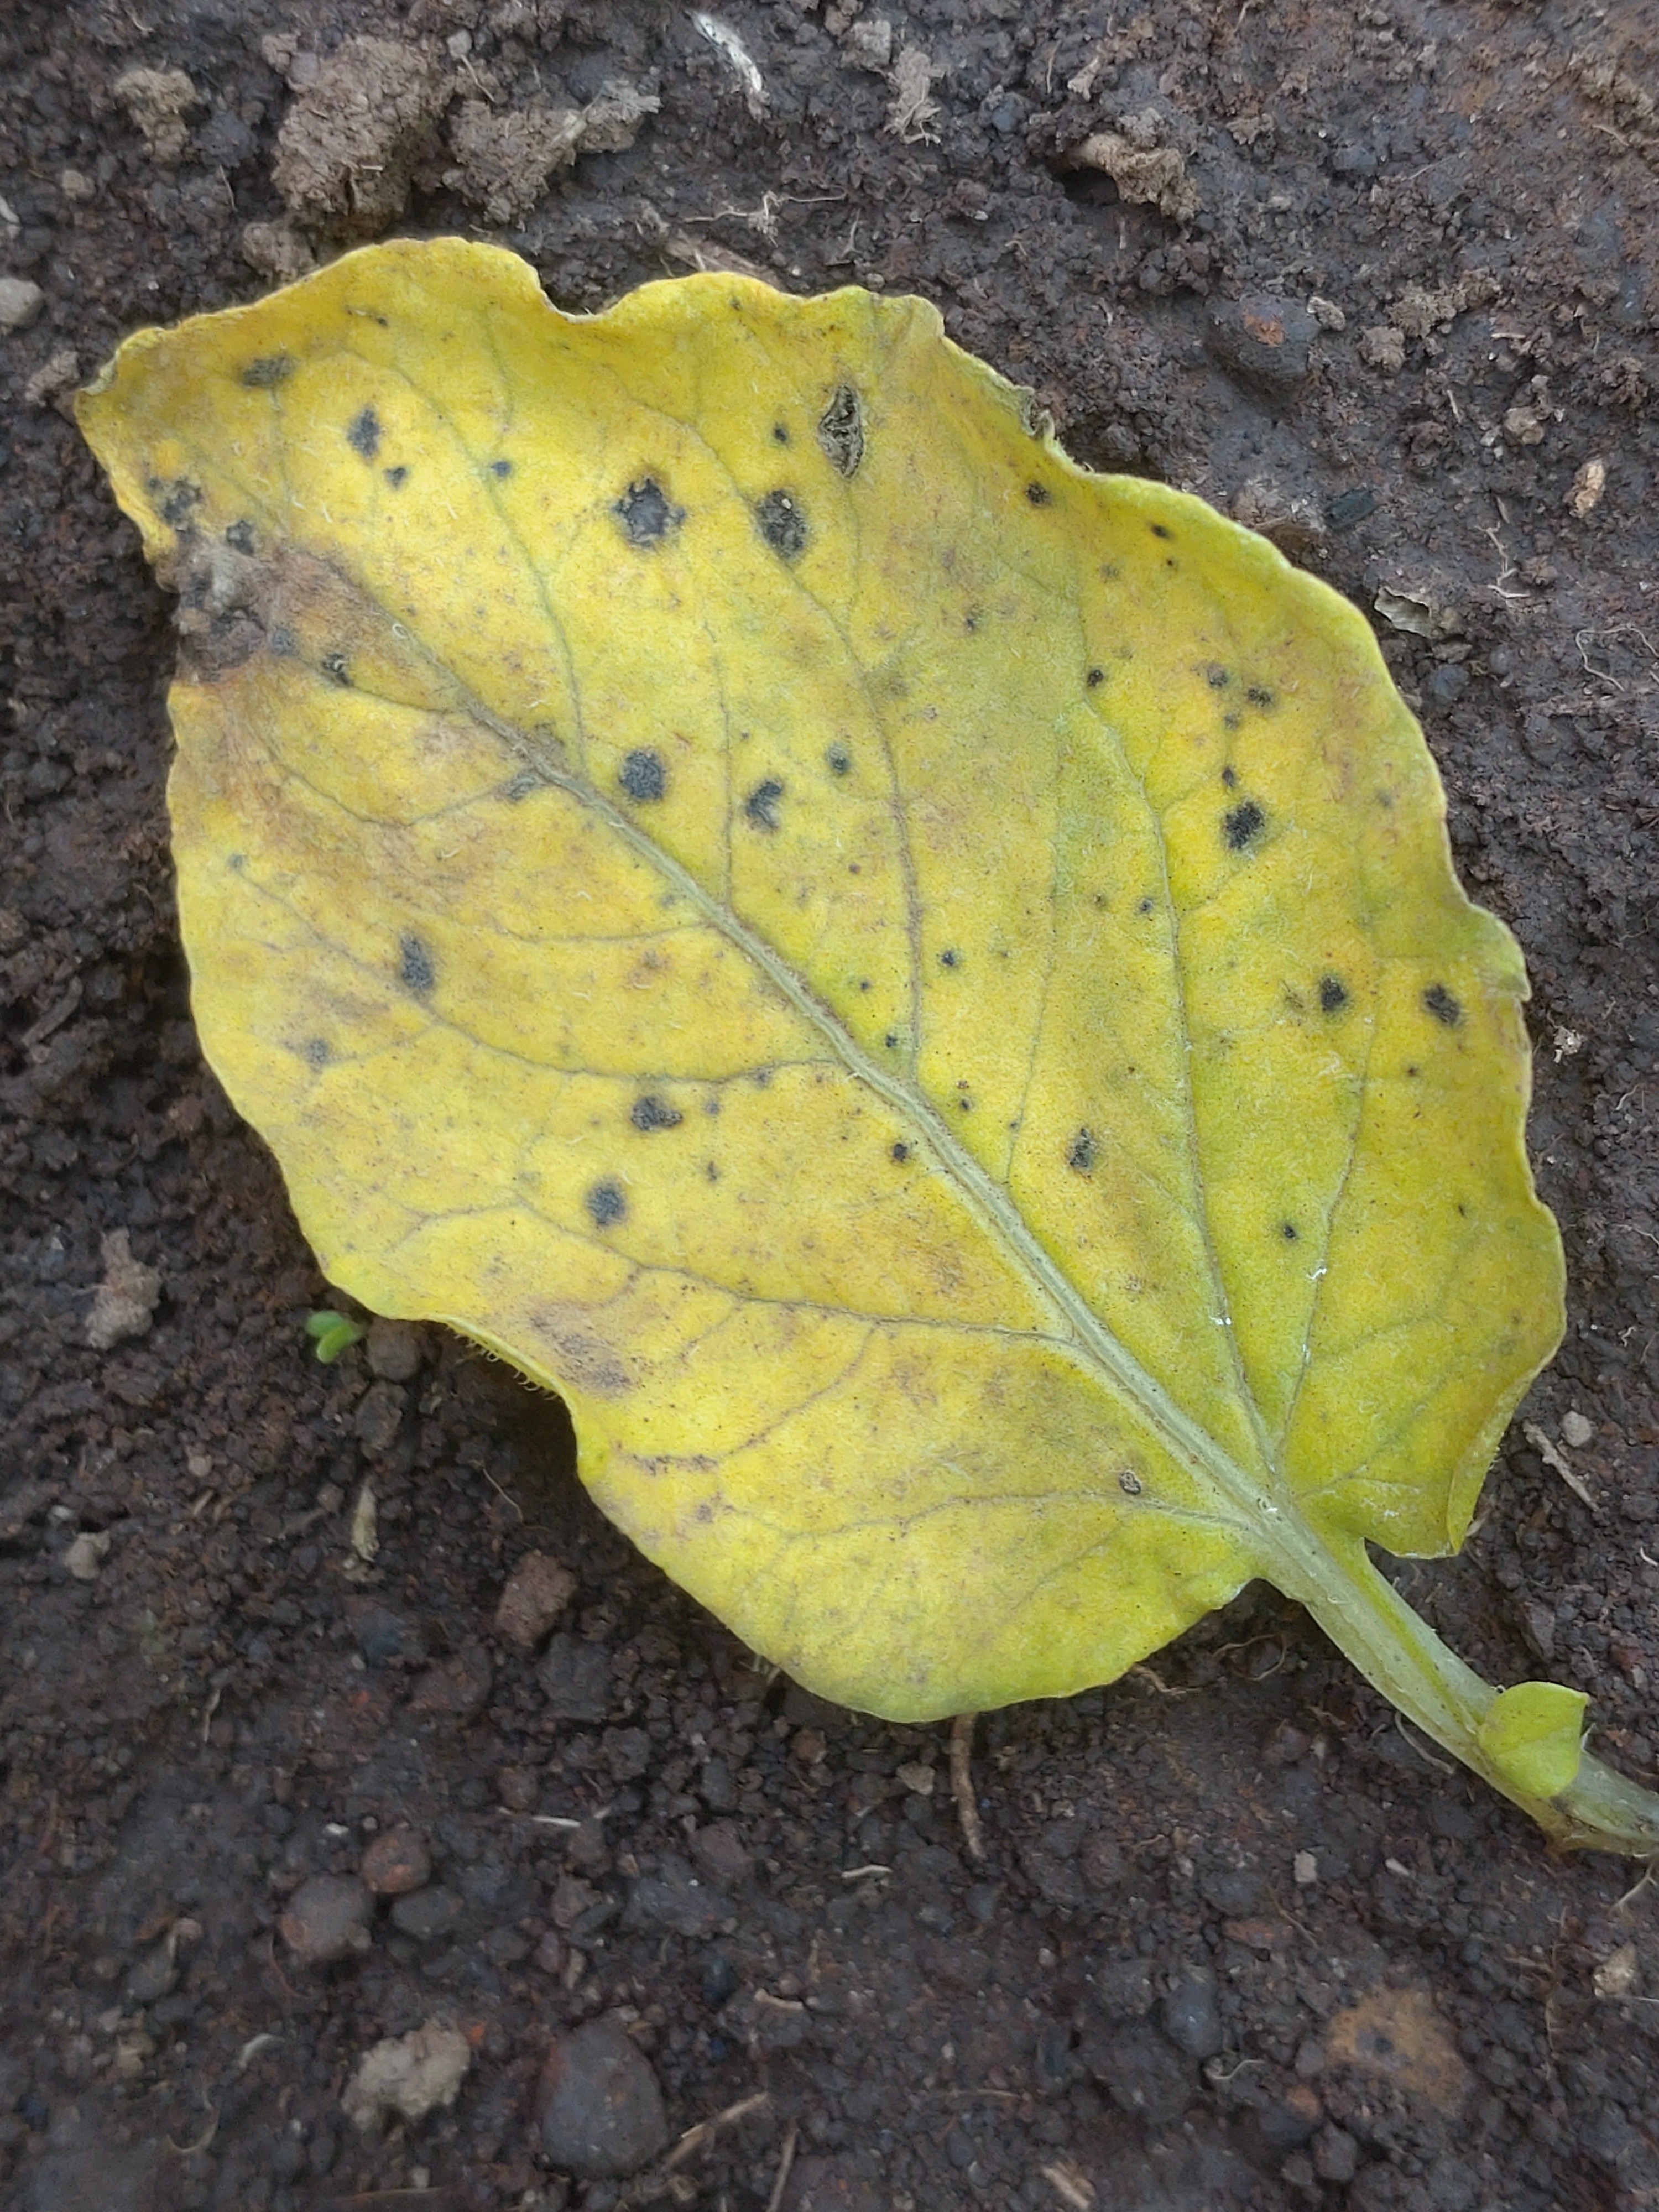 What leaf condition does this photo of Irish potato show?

late blight
